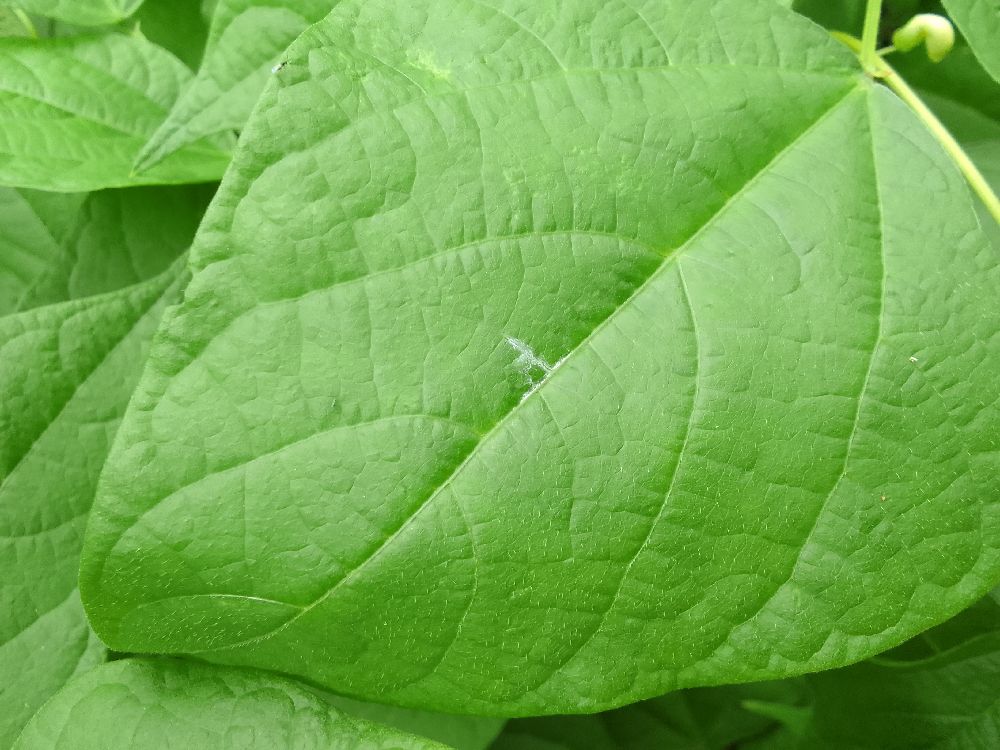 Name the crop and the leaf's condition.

common bean, healthy
